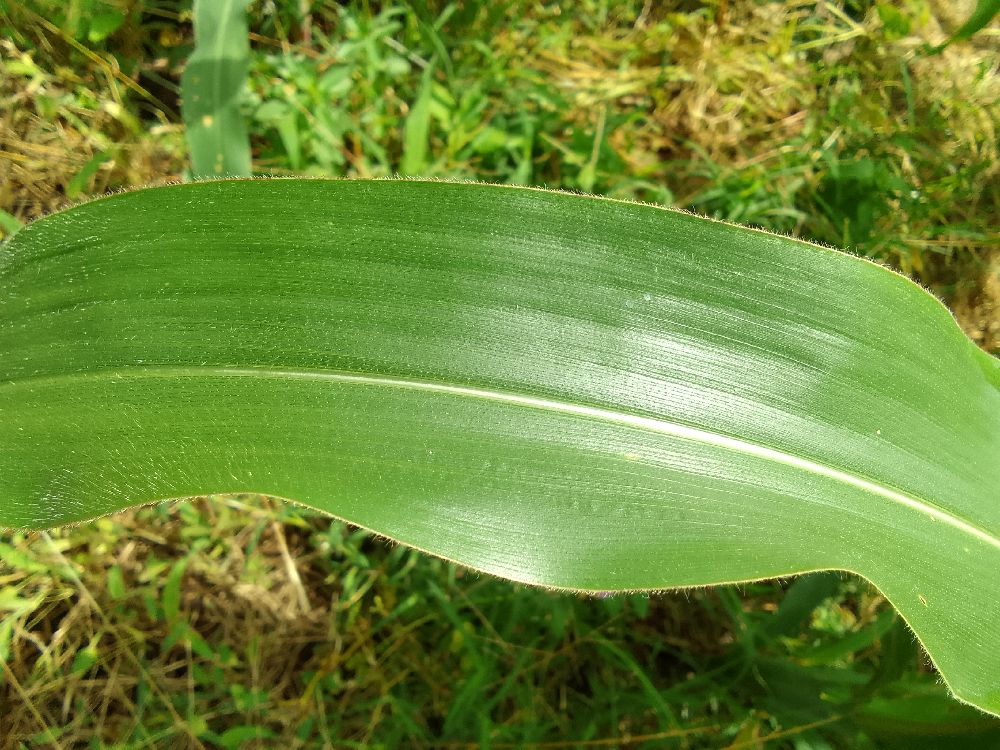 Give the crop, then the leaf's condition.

maize, healthy
